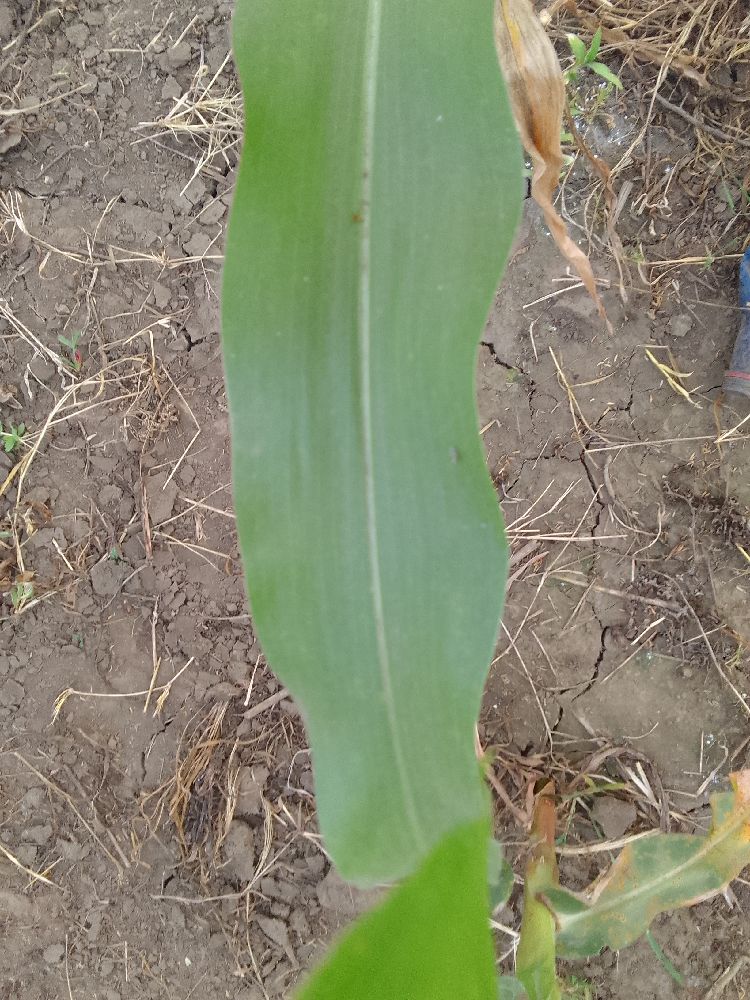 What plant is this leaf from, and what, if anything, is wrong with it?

maize, healthy
